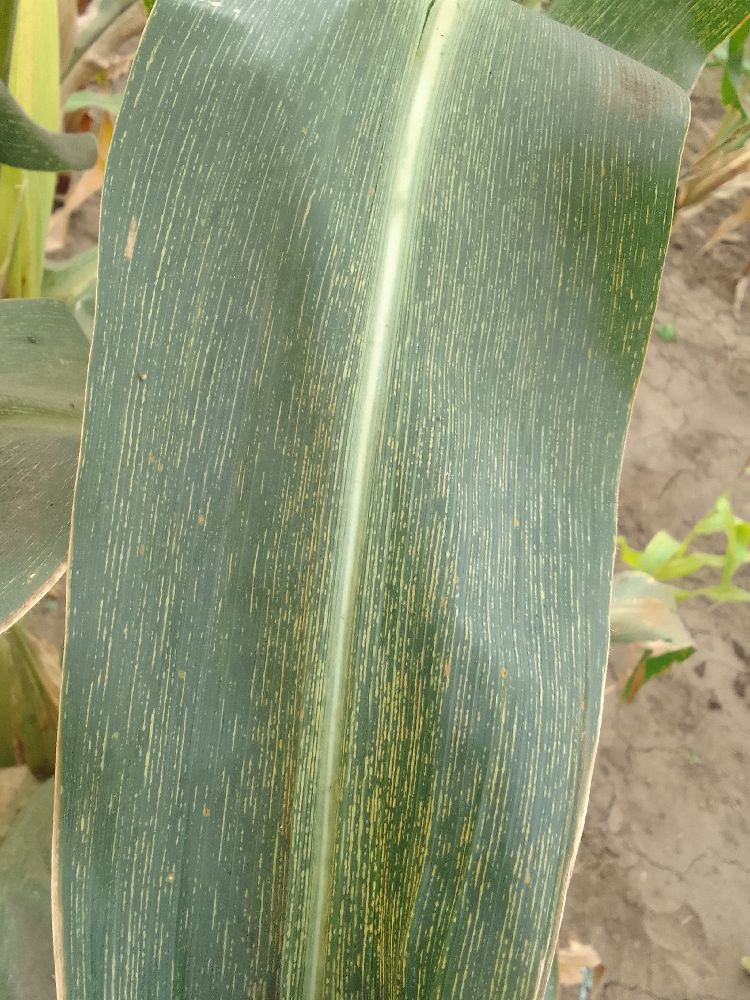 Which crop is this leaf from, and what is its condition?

maize, maize streak virus
